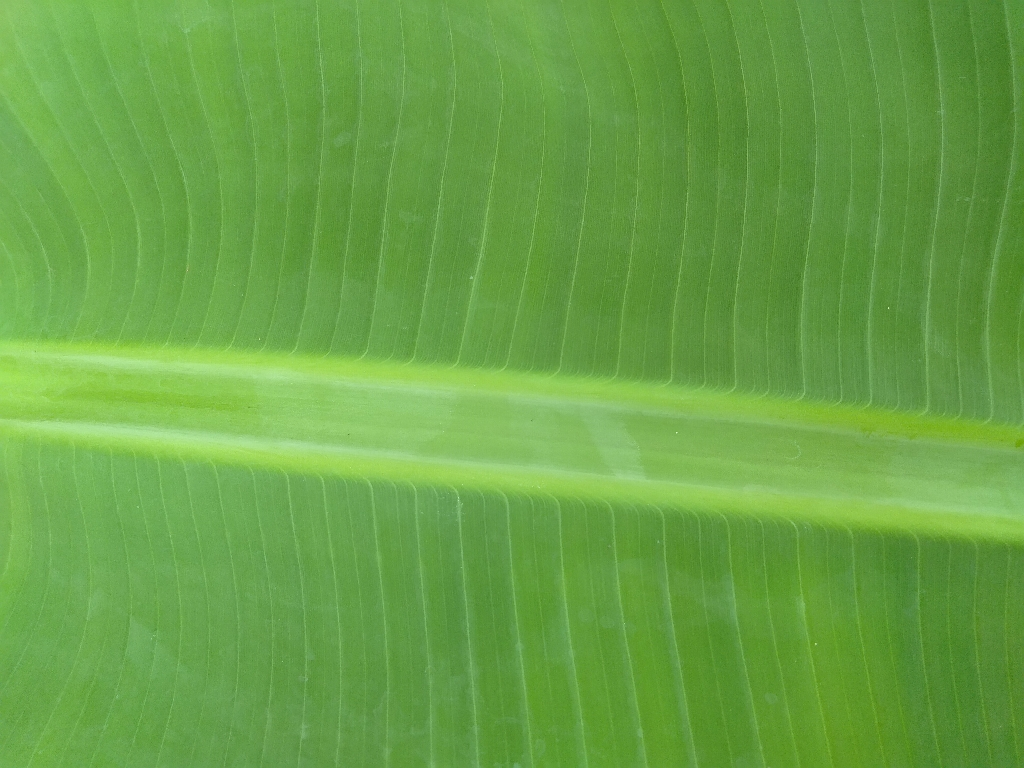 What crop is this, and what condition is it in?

banana, healthy
